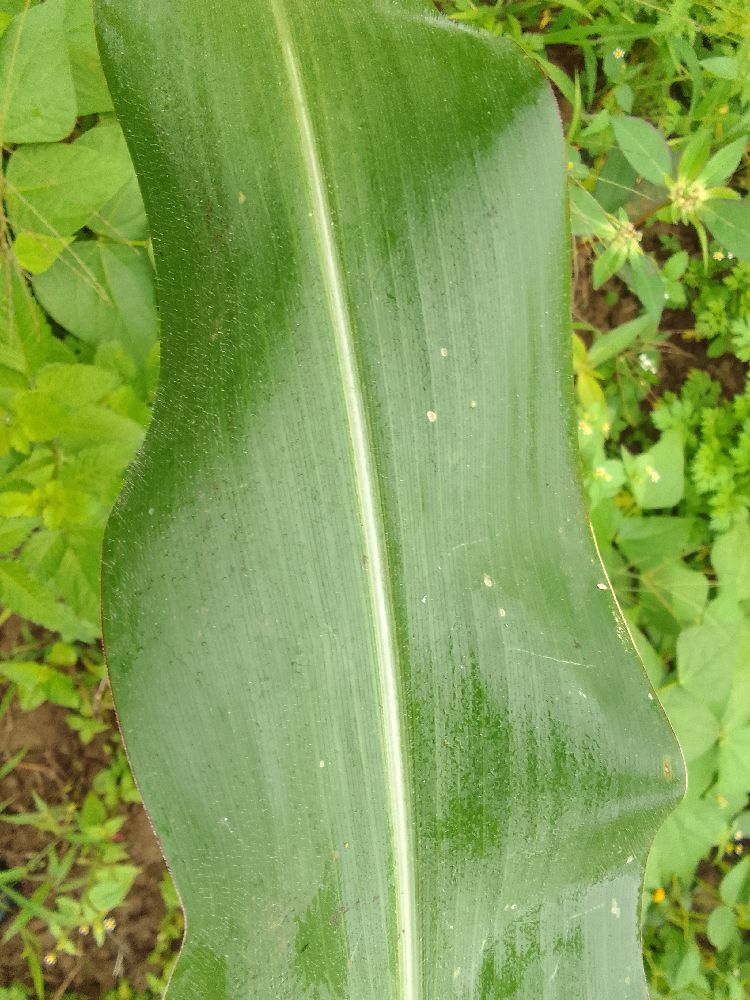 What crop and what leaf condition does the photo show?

maize, healthy
